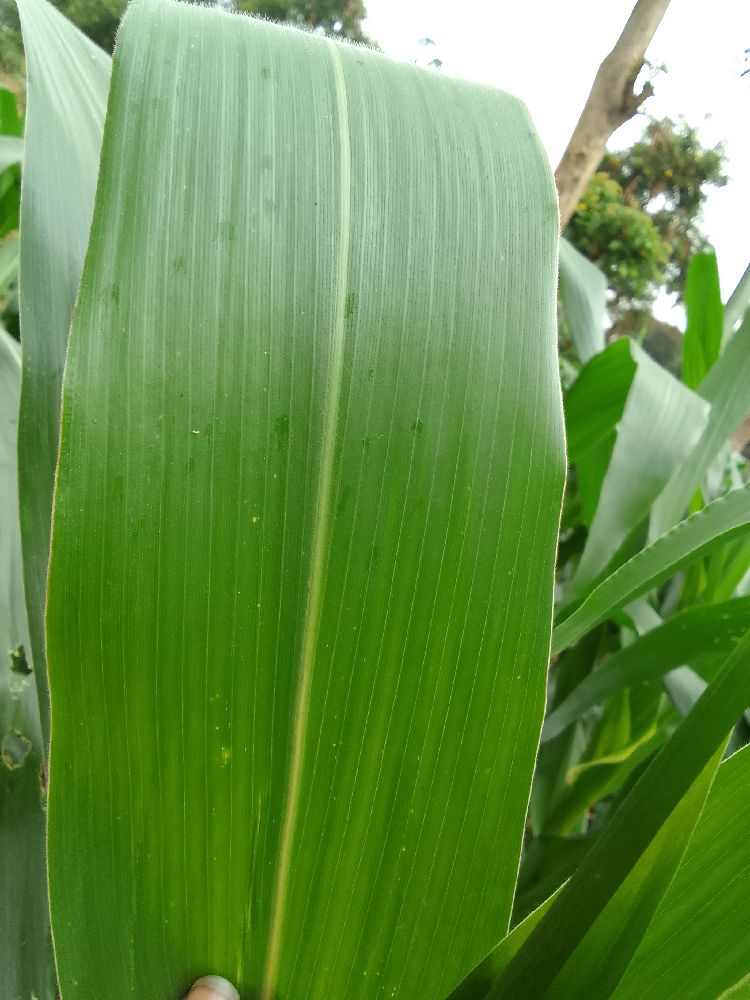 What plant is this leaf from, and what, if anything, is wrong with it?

maize, healthy
